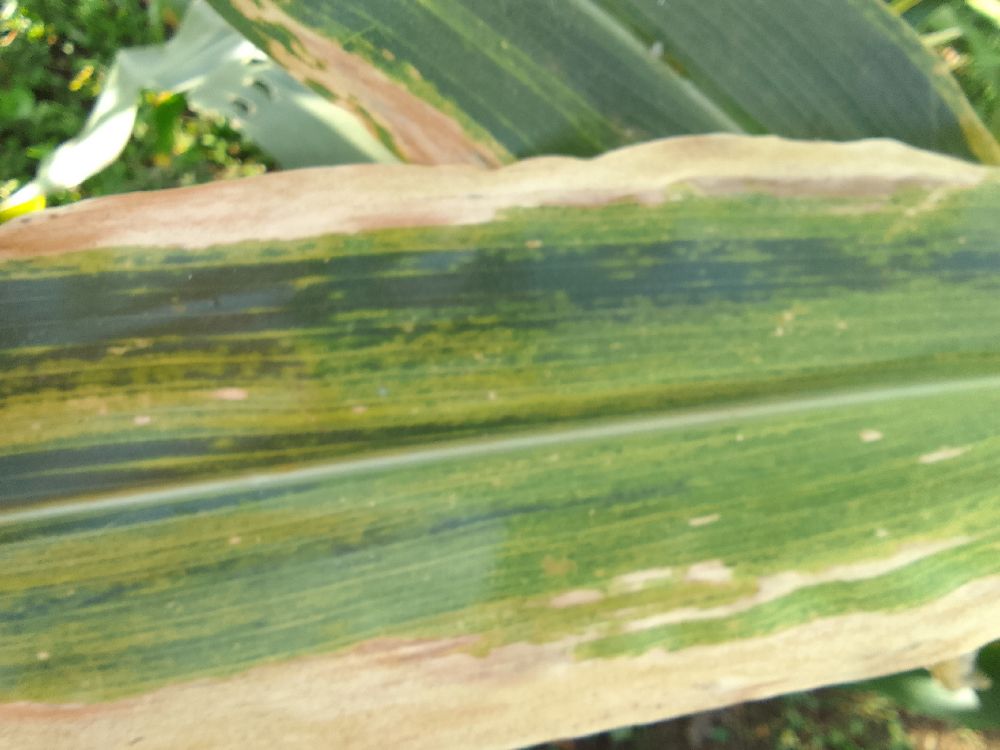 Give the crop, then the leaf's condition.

maize, maize lethal necrosis
